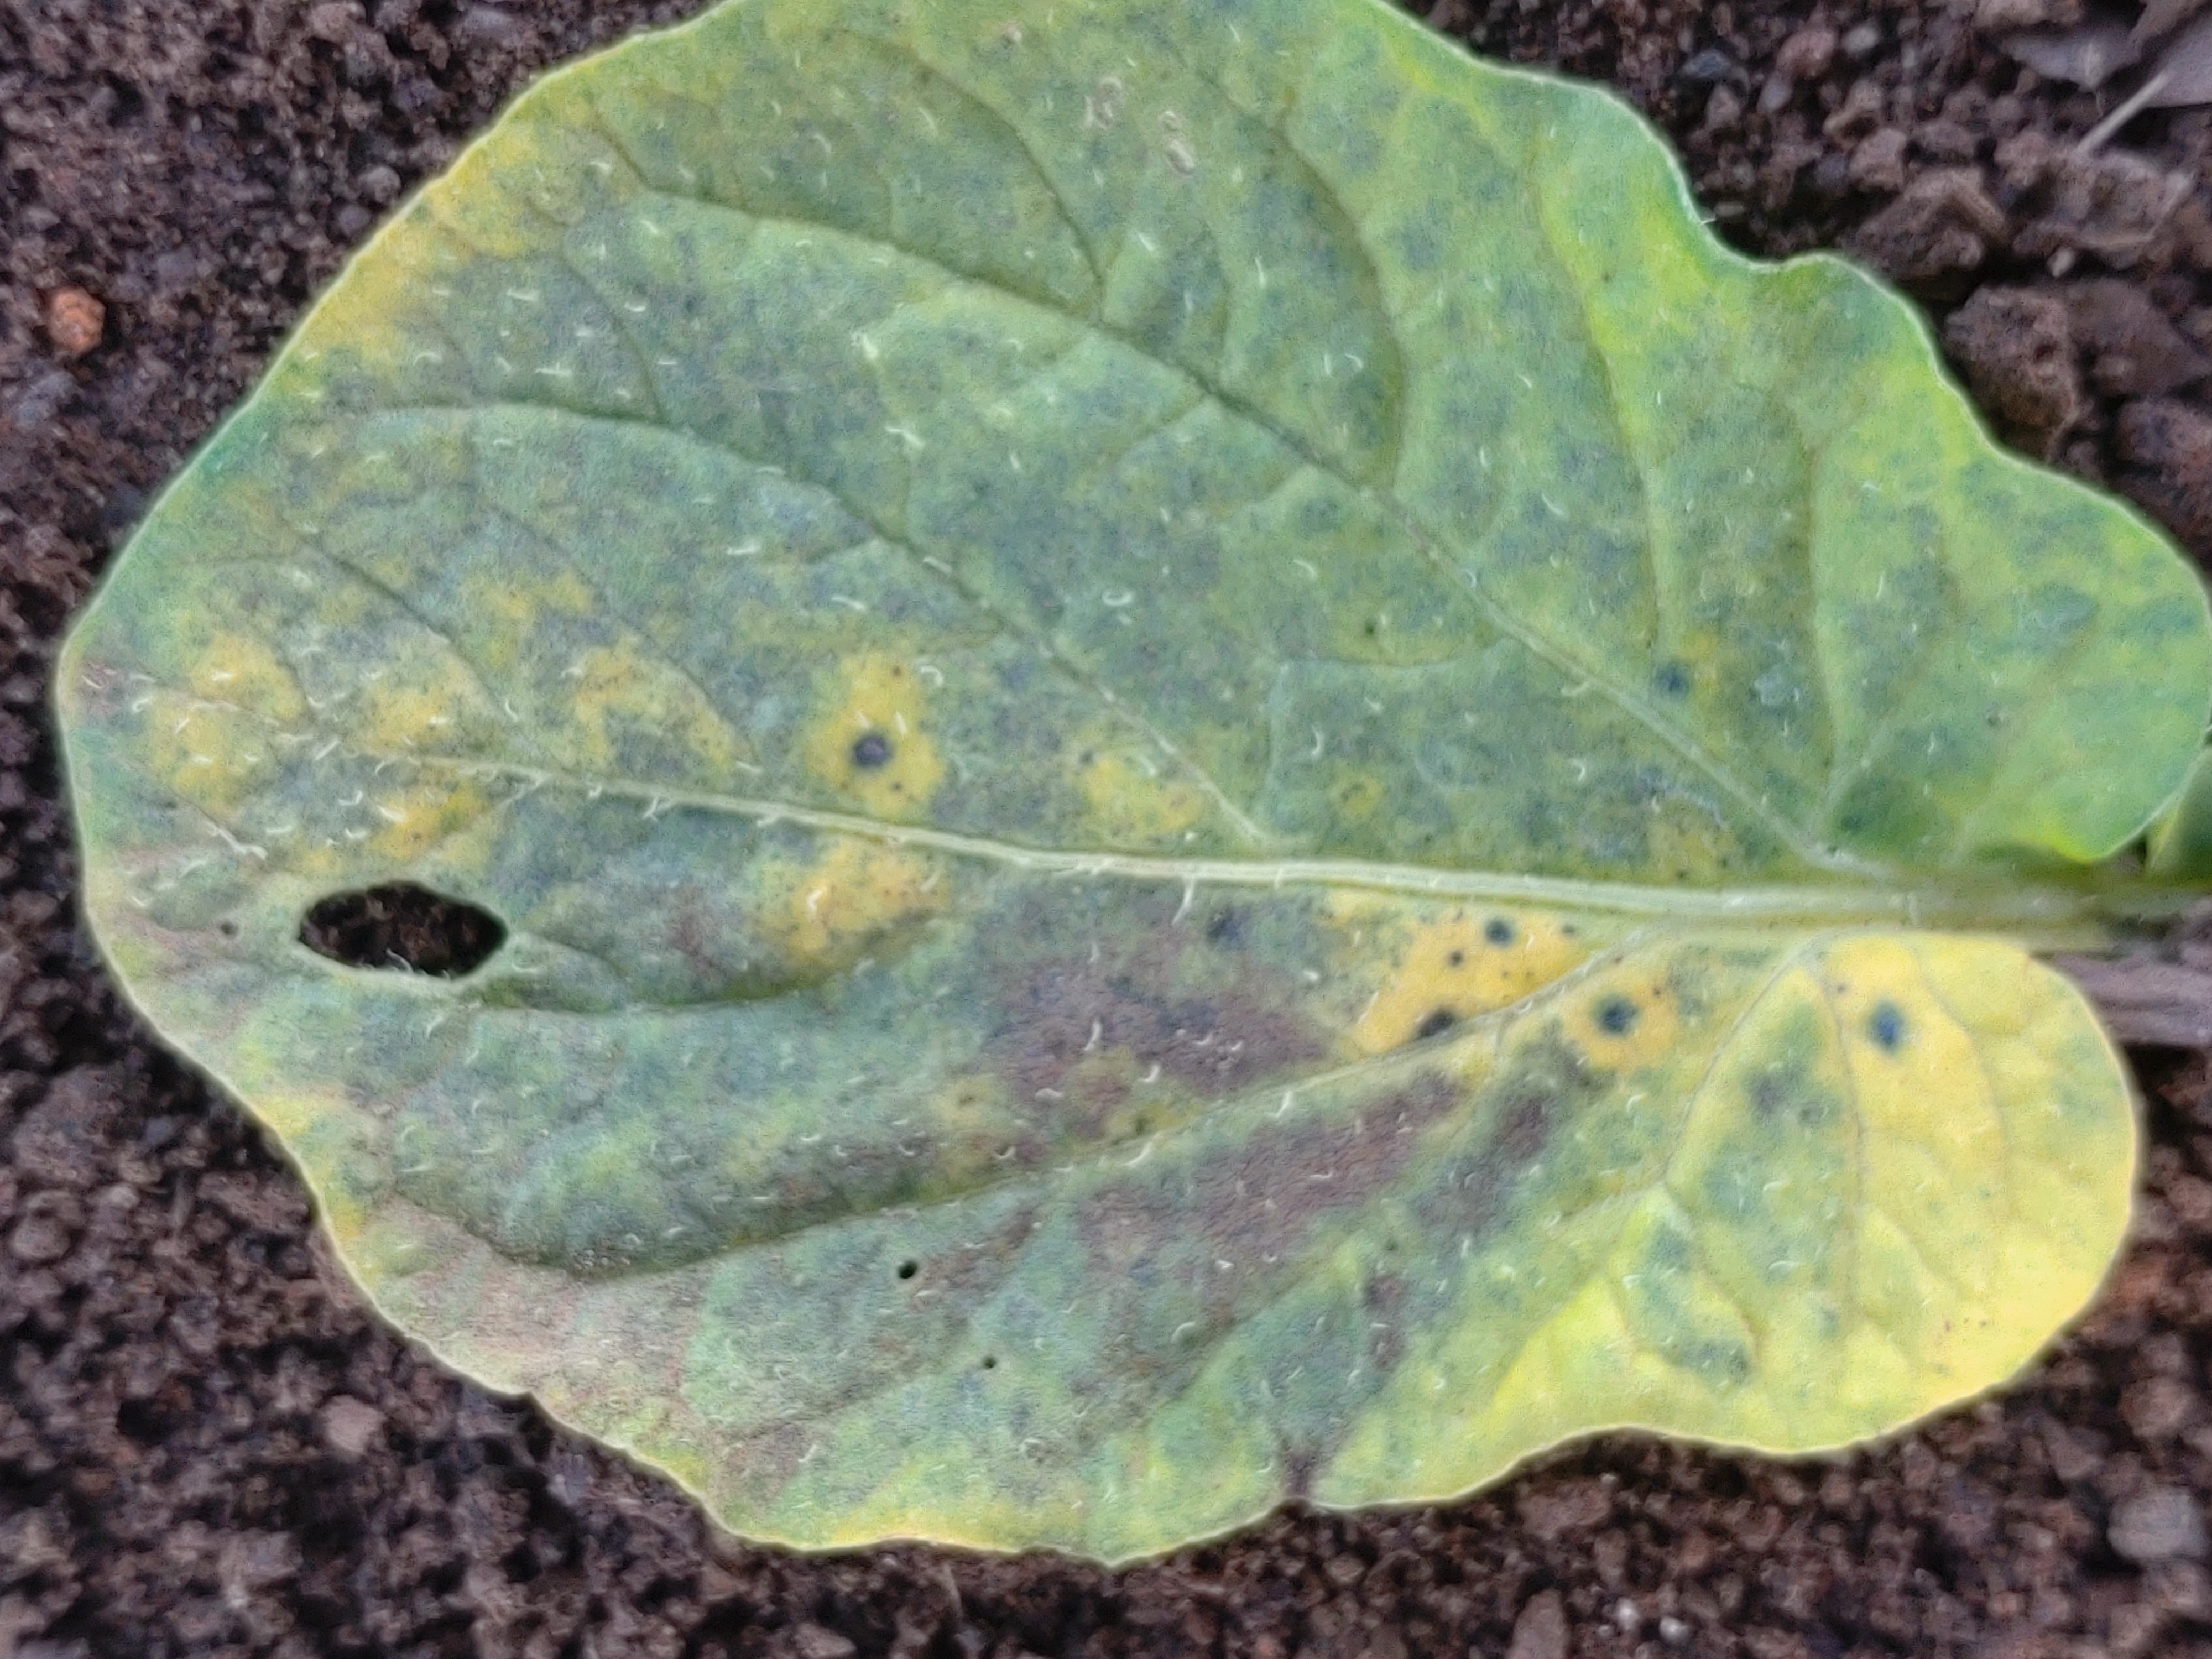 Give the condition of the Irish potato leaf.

late blight
